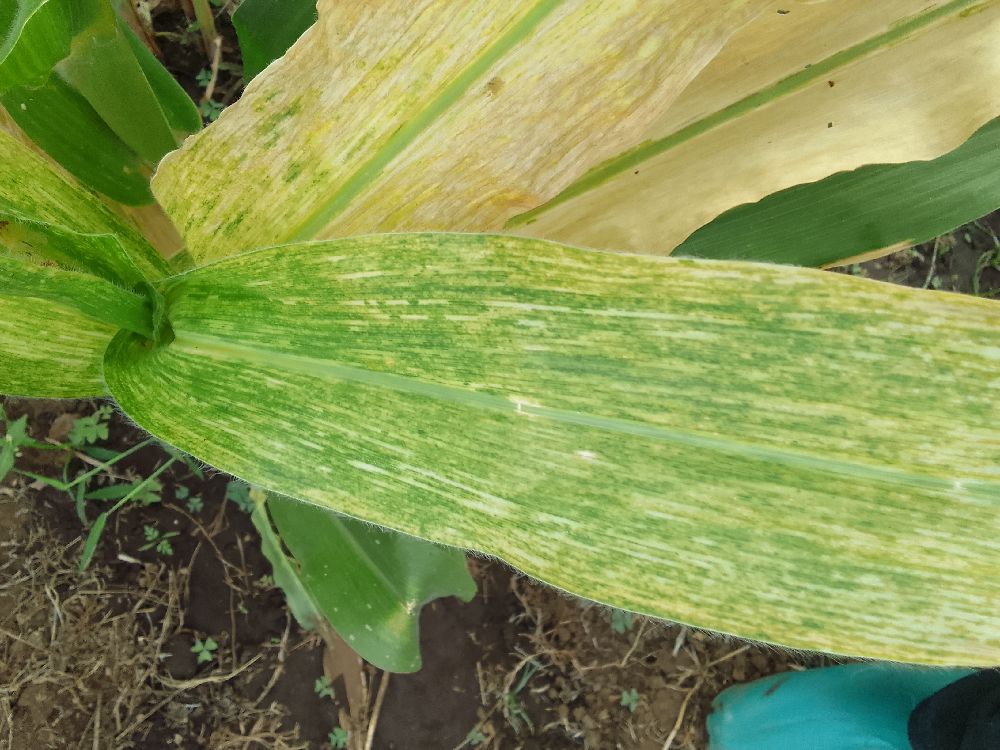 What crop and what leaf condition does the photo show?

maize, maize lethal necrosis
